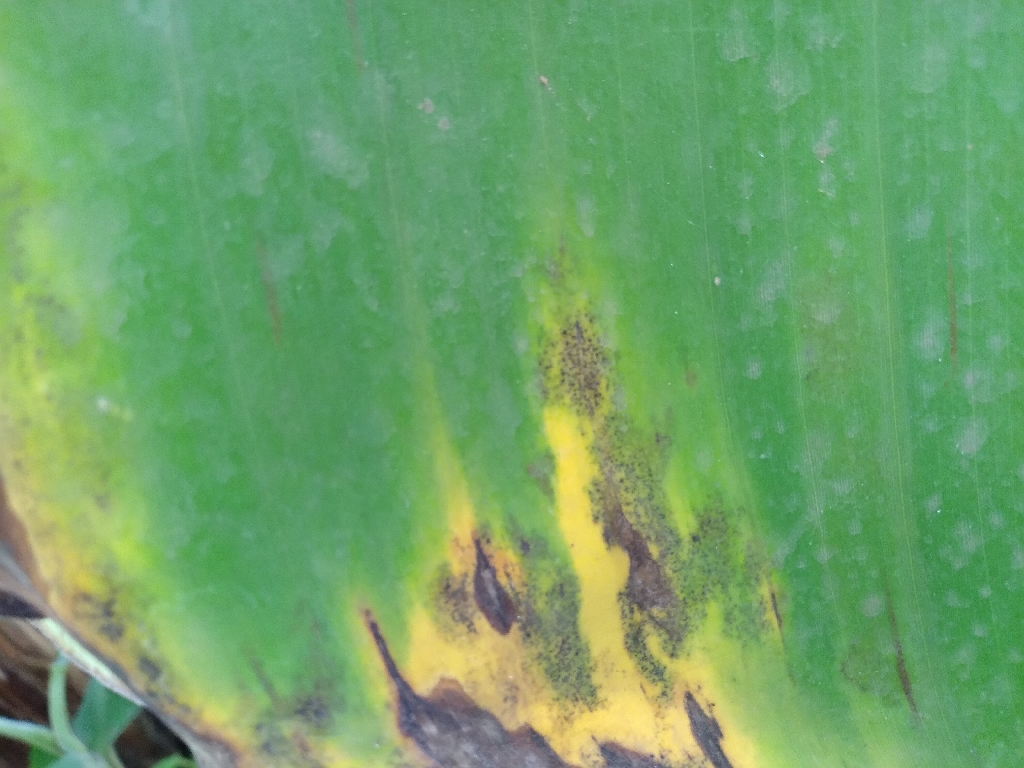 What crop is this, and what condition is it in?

banana, black sigatoka
